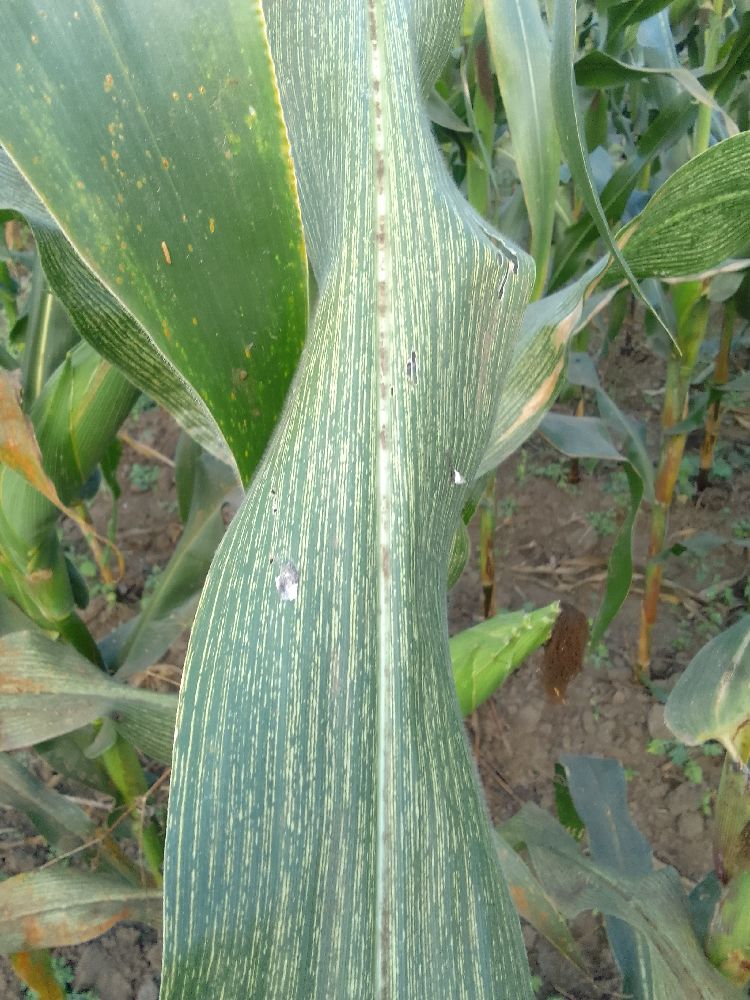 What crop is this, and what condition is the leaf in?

maize, maize streak virus
